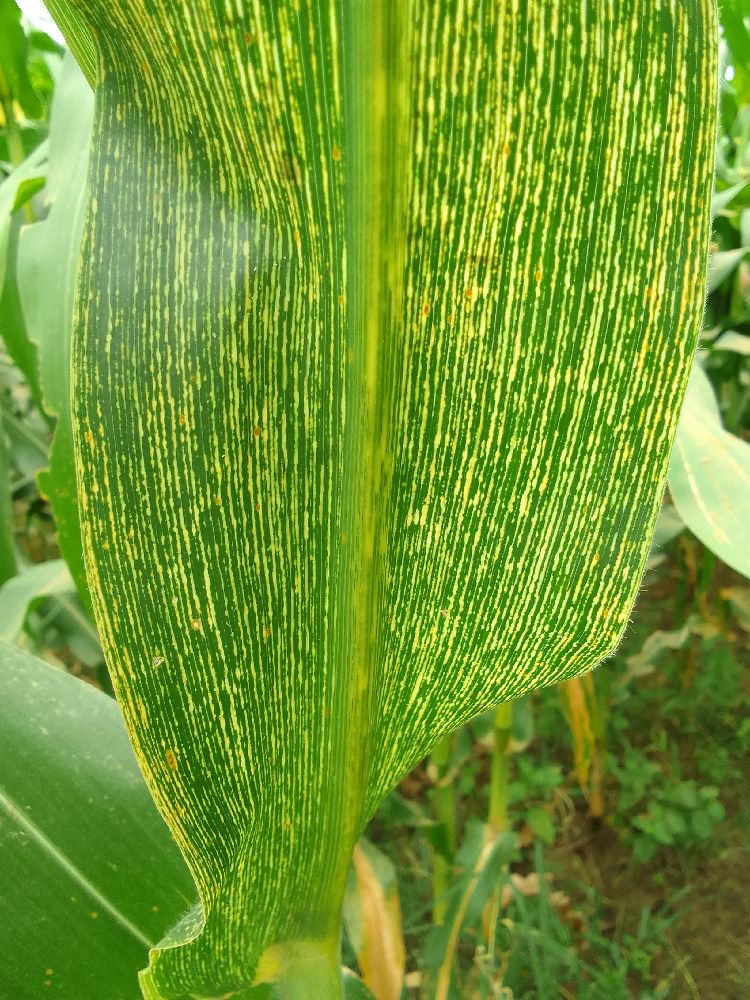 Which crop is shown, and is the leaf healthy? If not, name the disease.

maize, maize streak virus
